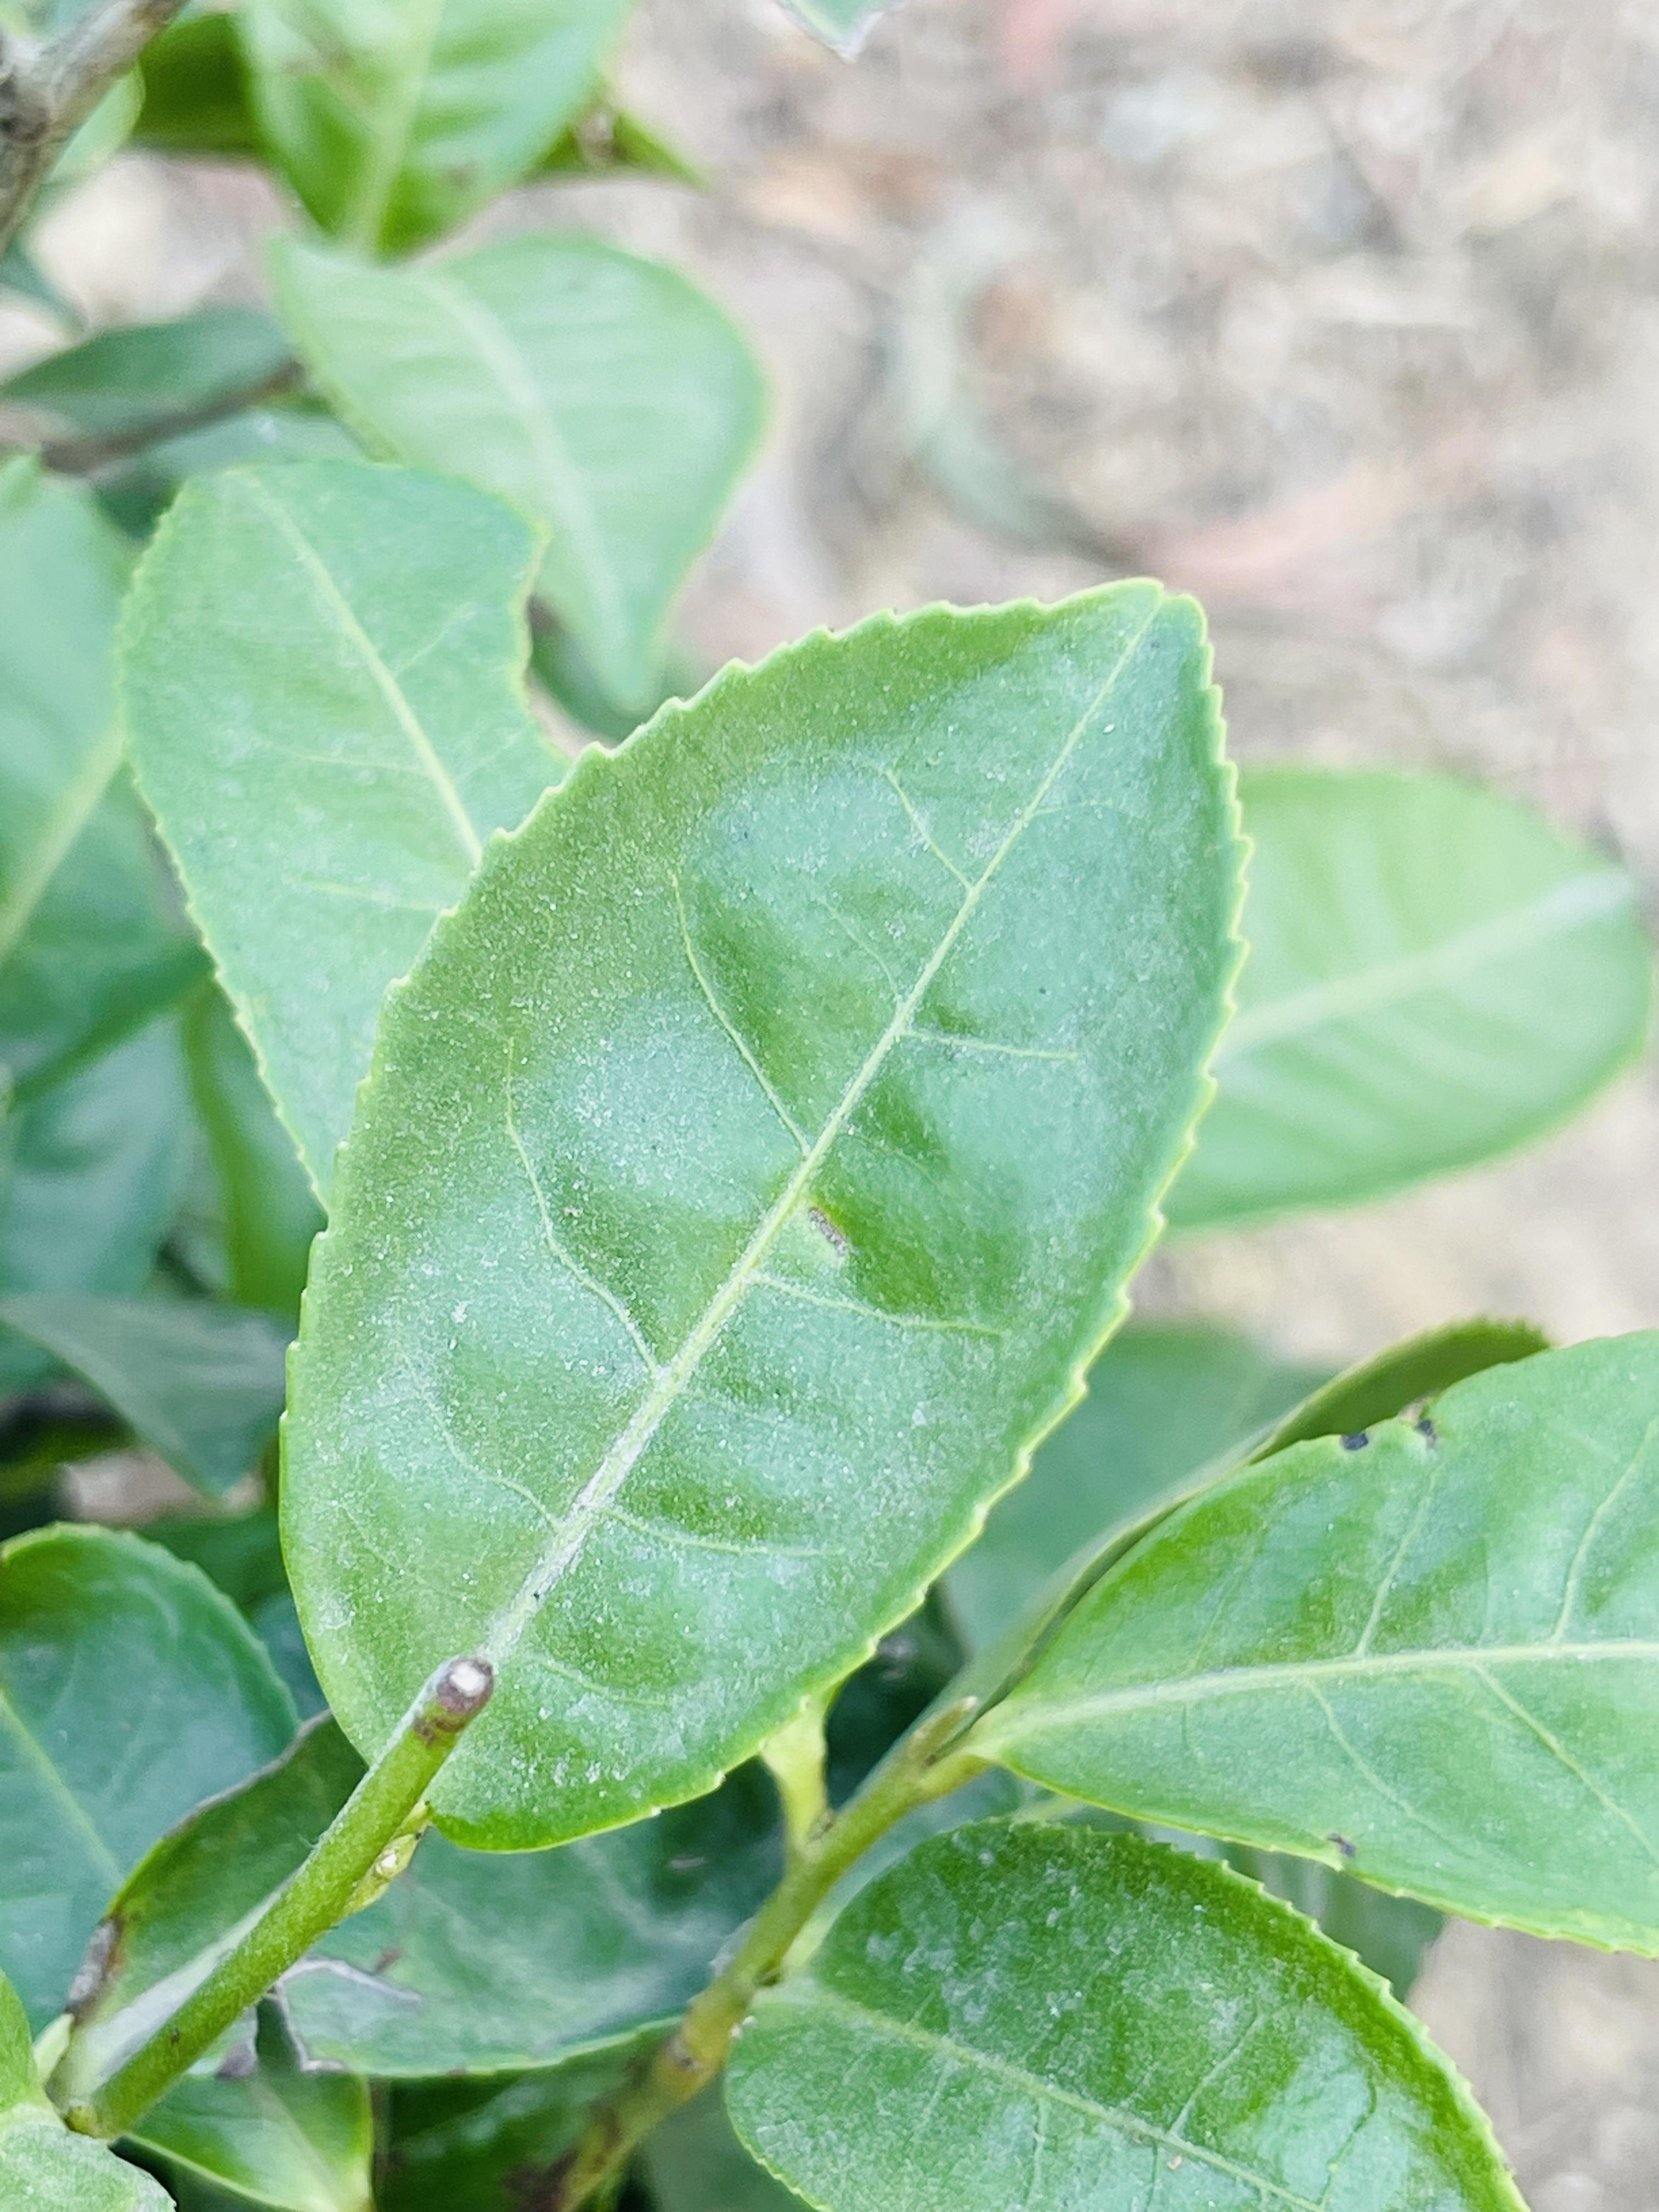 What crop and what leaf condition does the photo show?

tea, healthy leaf
